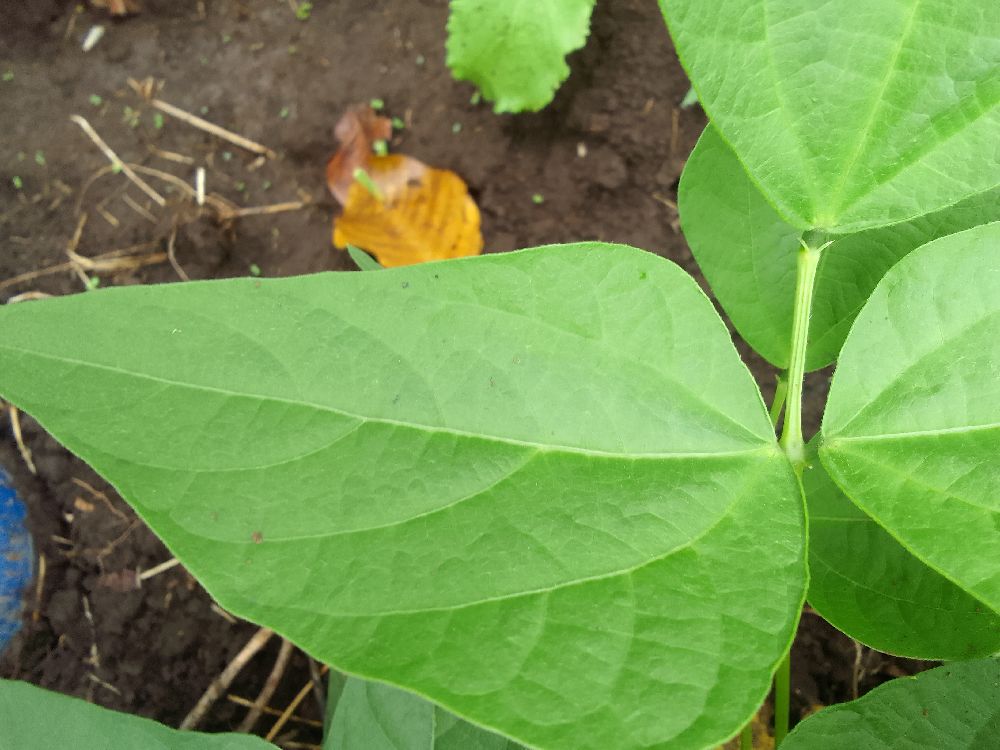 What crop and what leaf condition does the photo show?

common bean, healthy
